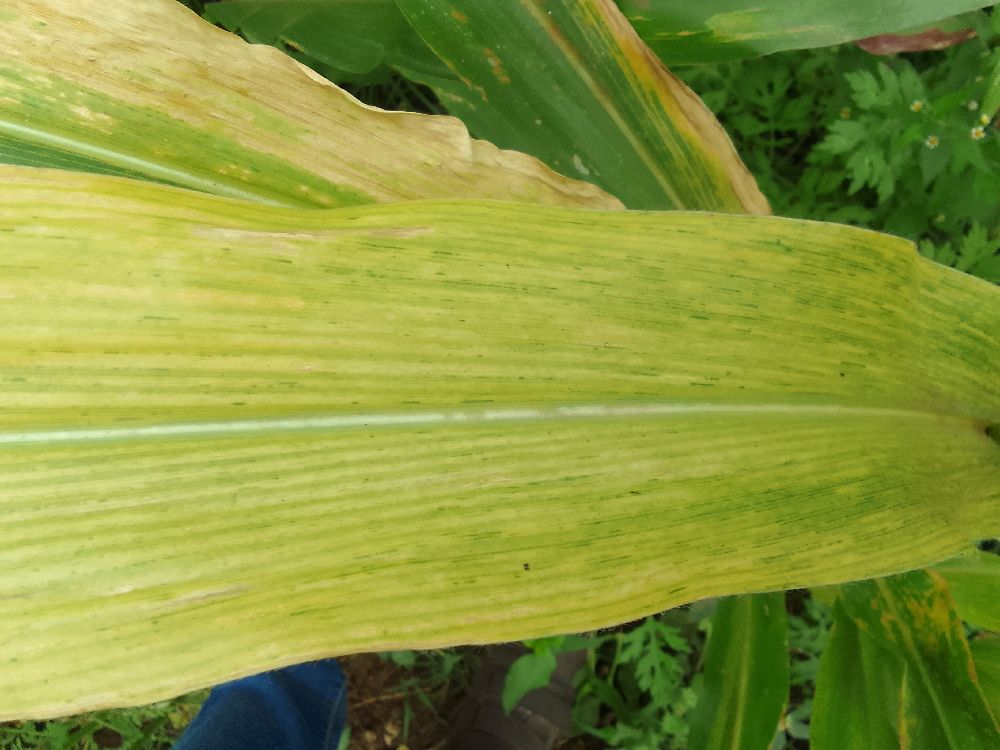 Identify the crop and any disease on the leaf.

maize, maize lethal necrosis
